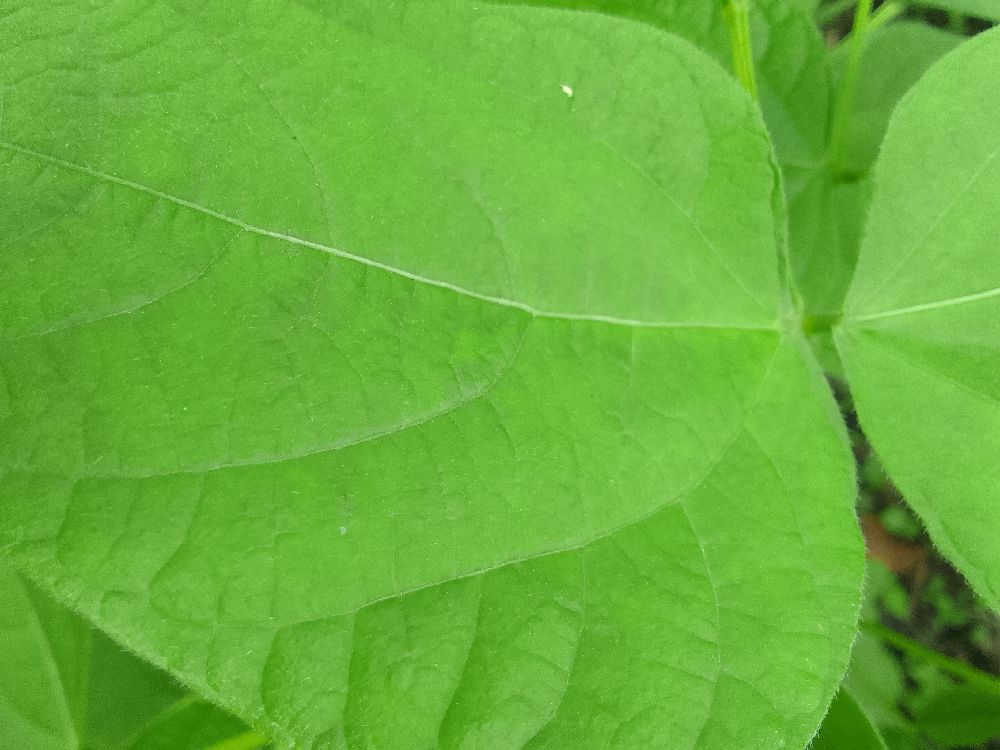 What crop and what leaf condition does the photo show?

common bean, healthy
